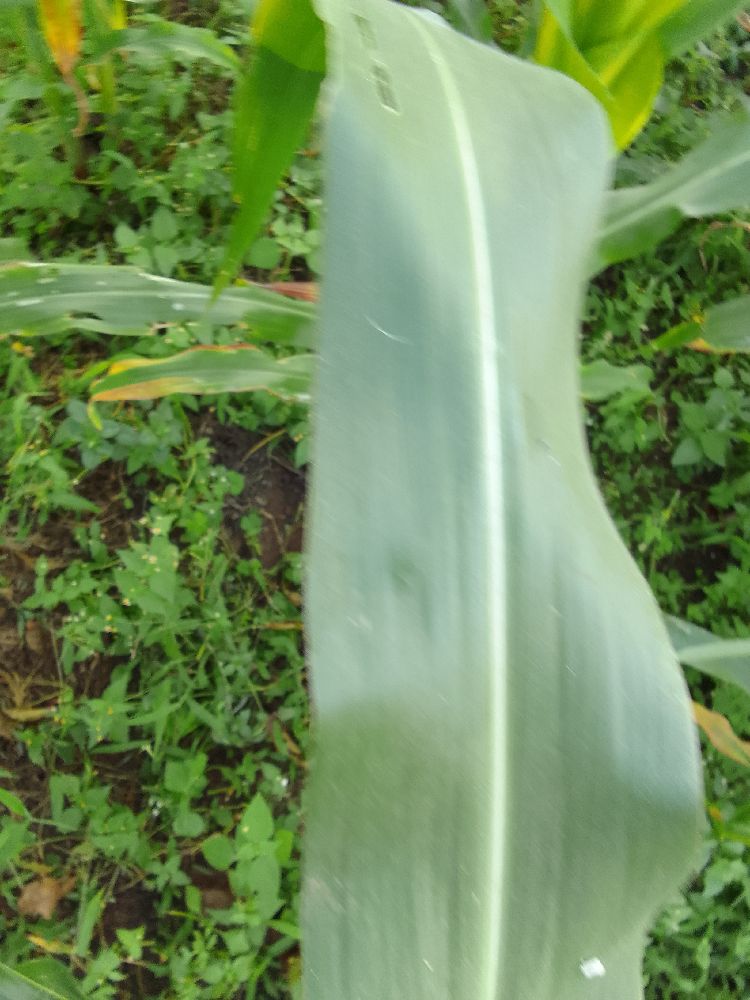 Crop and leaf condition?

maize, healthy
